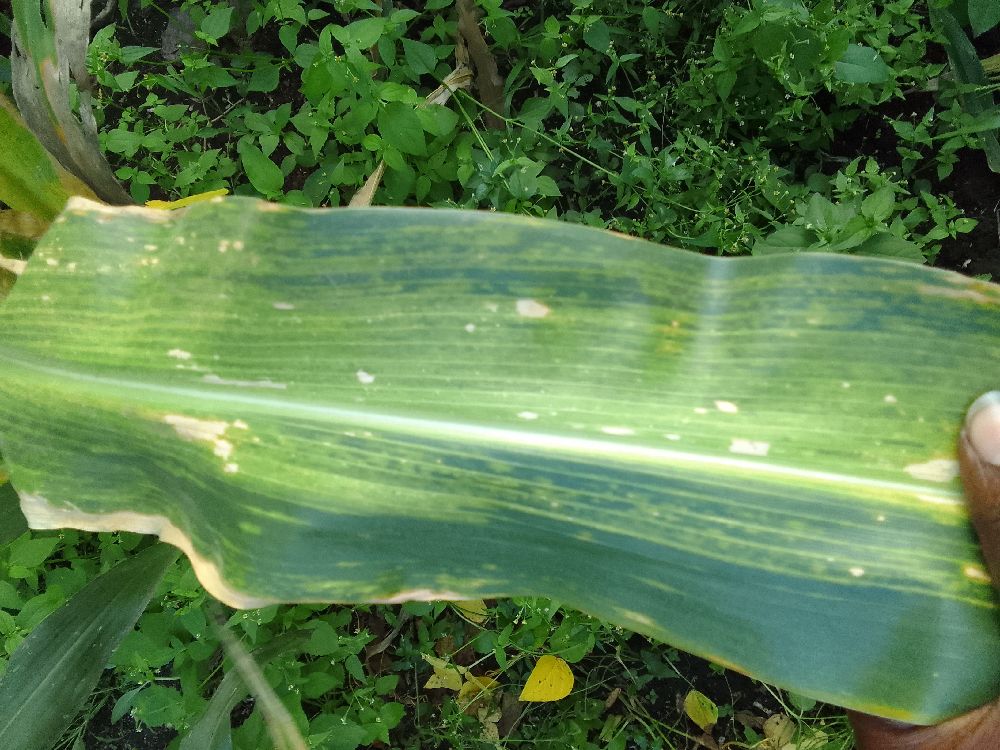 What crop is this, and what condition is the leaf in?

maize, maize lethal necrosis
